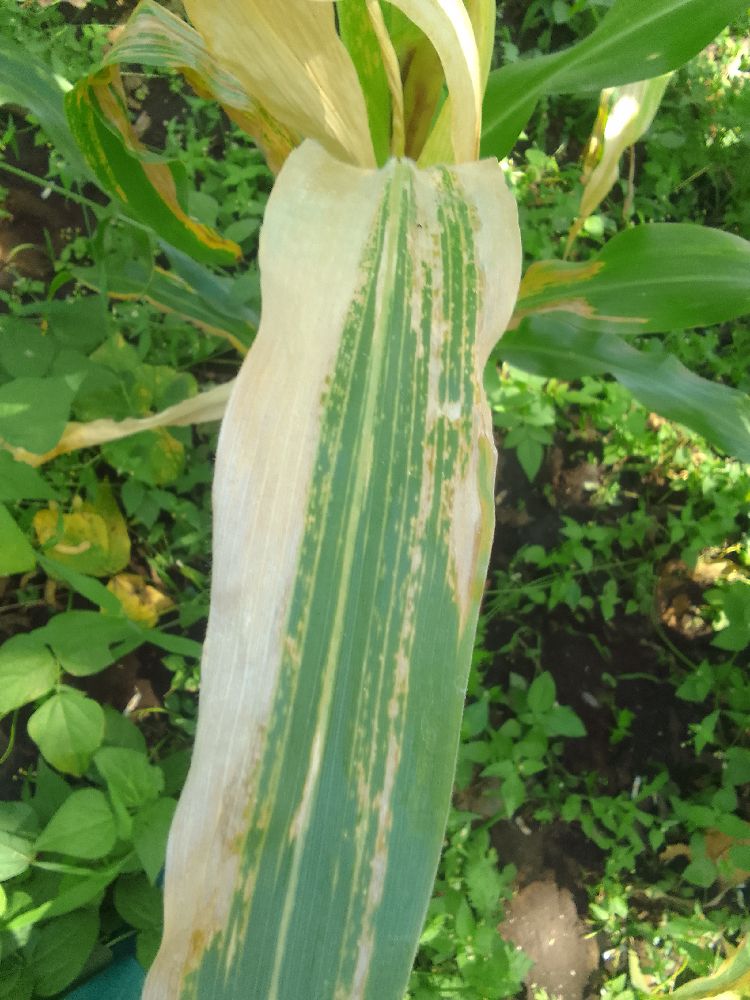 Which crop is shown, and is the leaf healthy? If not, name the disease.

maize, maize lethal necrosis
